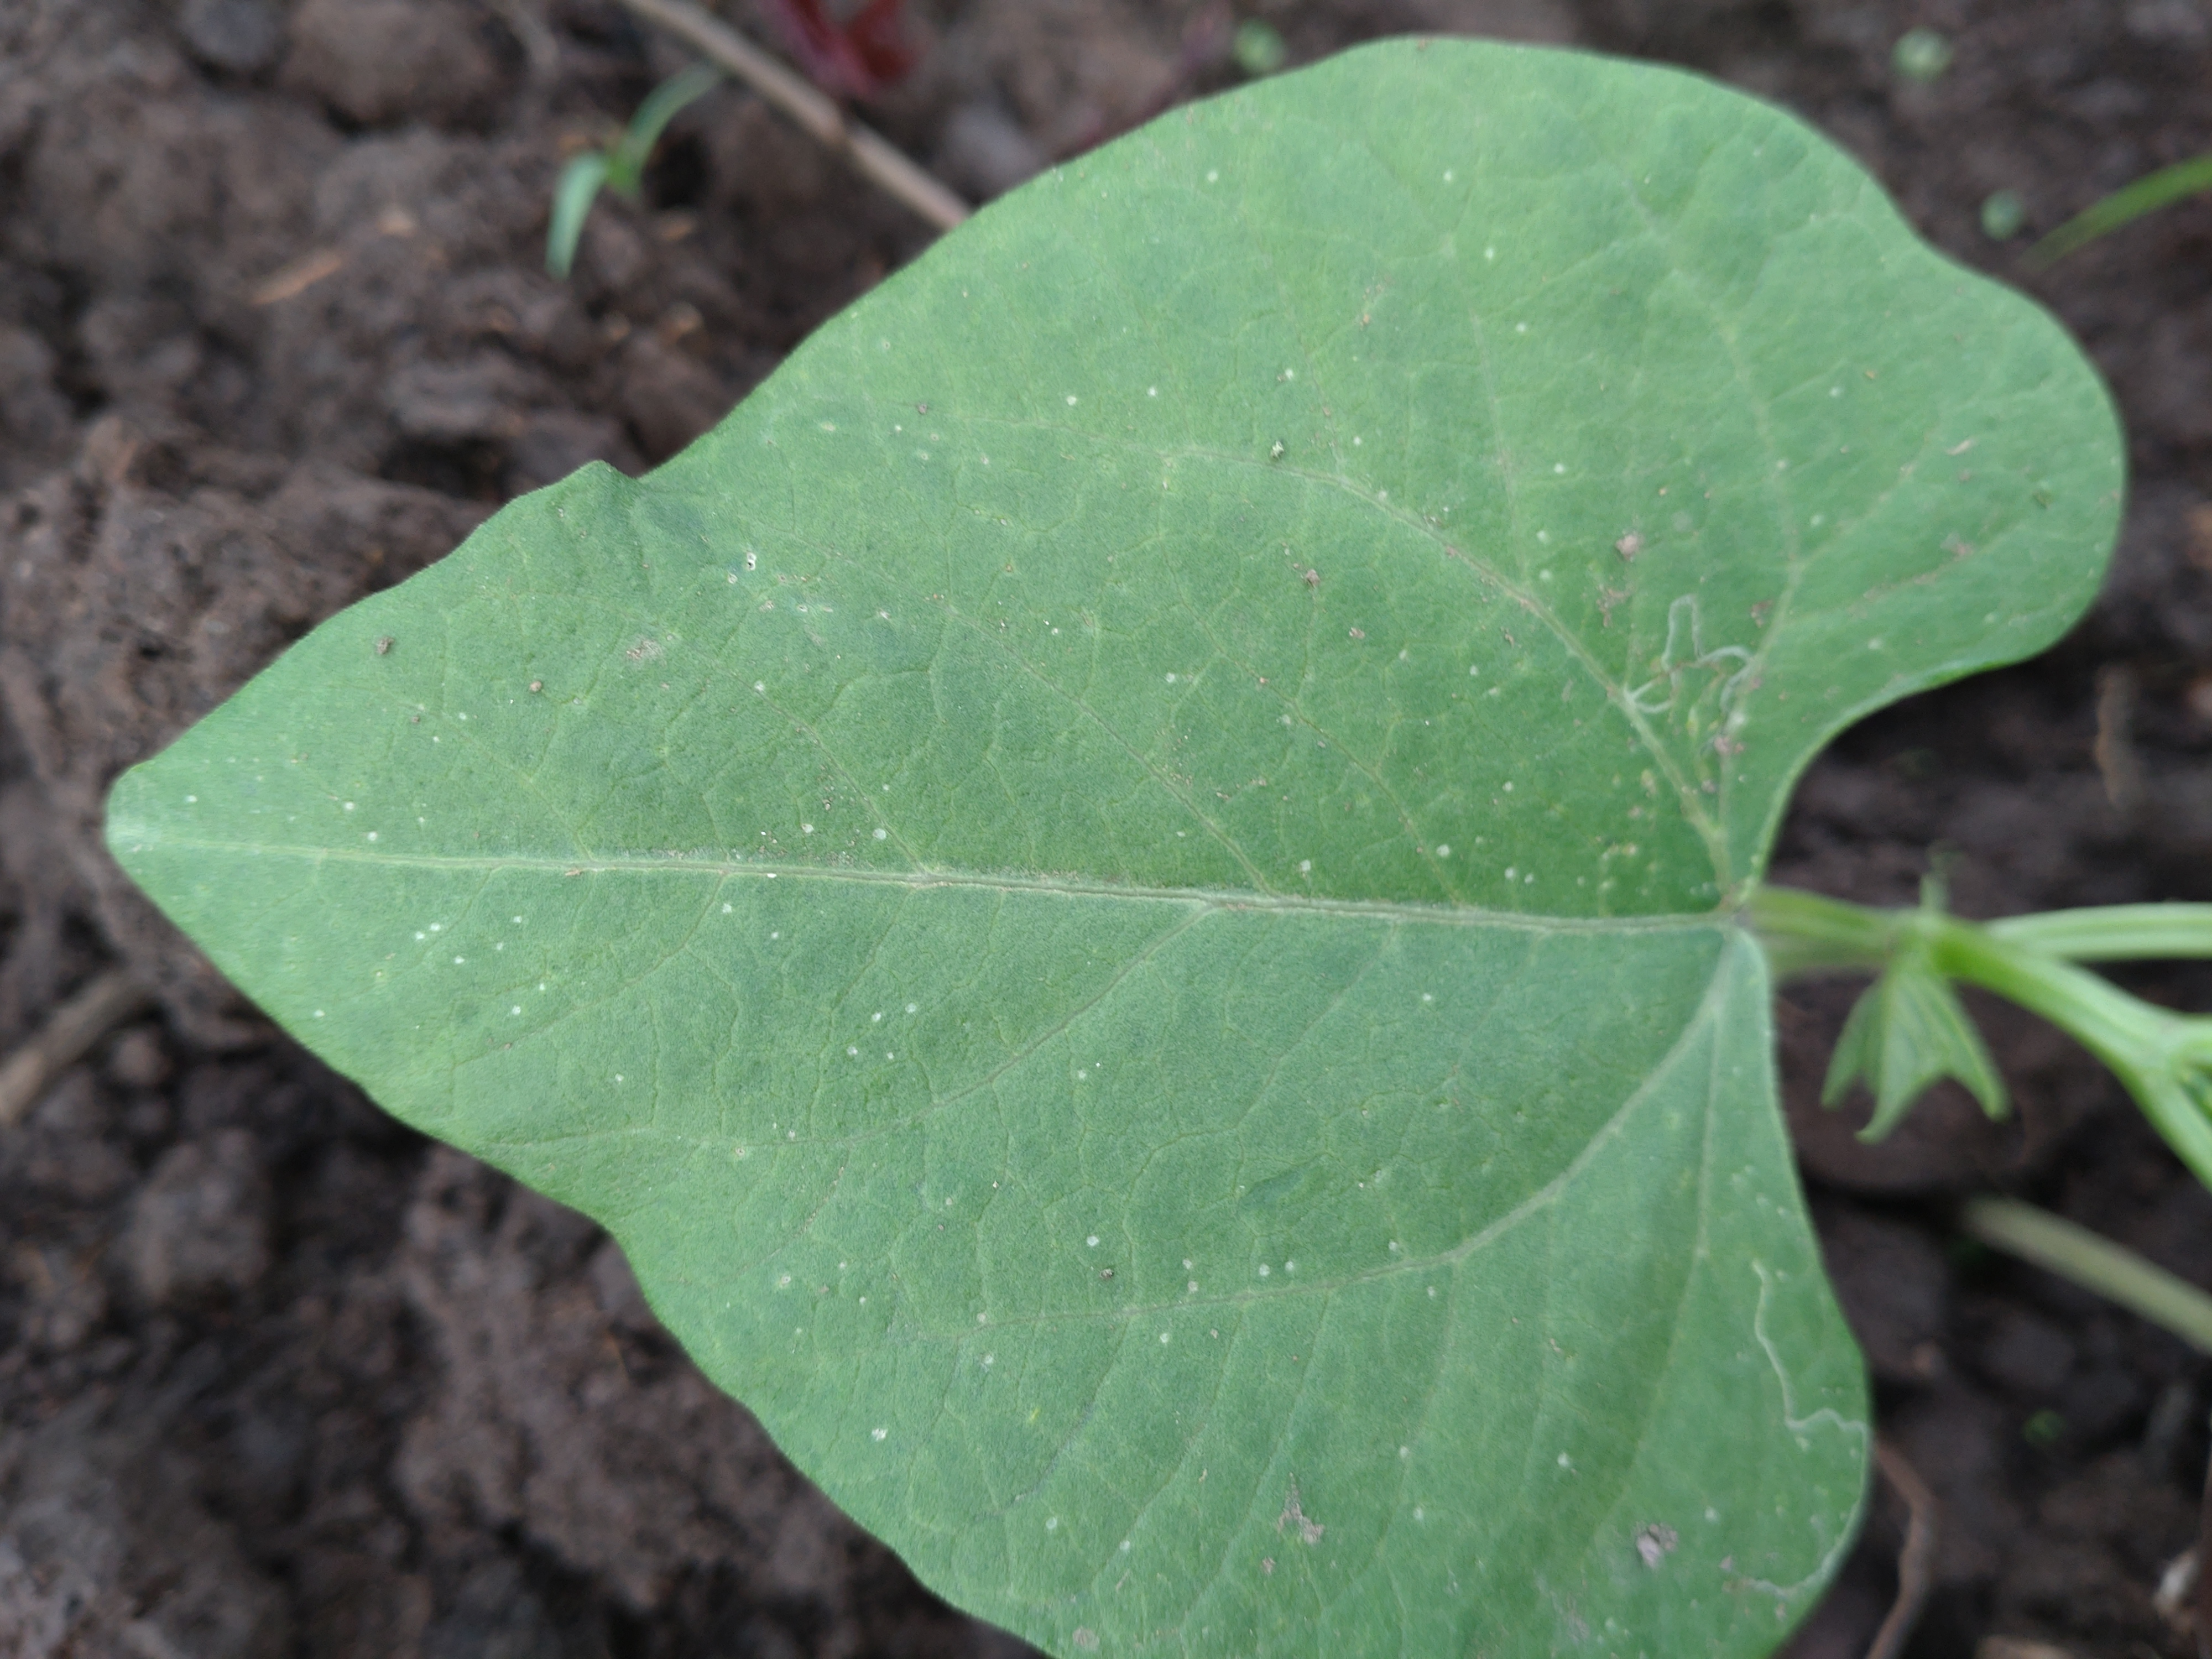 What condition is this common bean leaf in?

healthy
